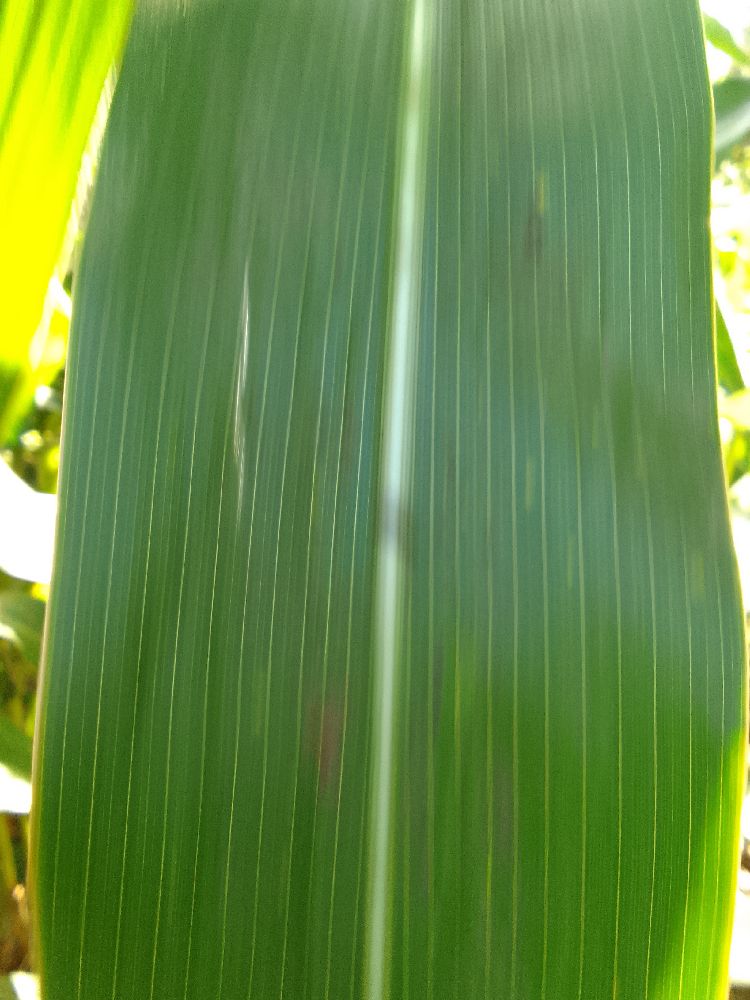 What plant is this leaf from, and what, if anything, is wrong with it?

maize, healthy
